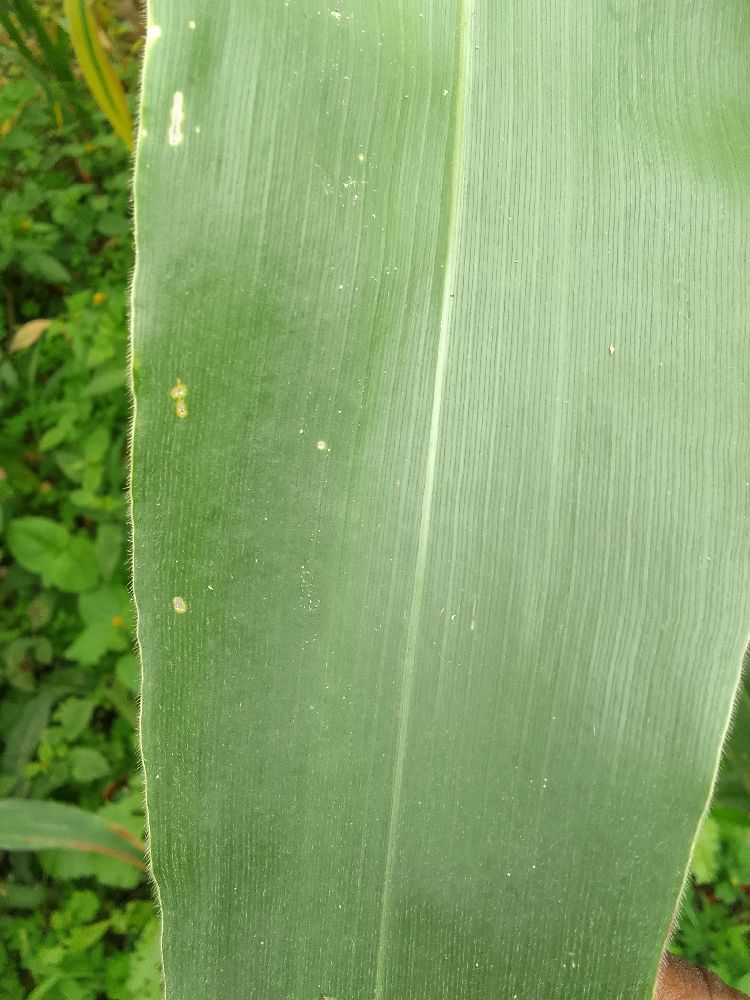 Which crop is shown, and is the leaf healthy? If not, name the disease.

maize, healthy
